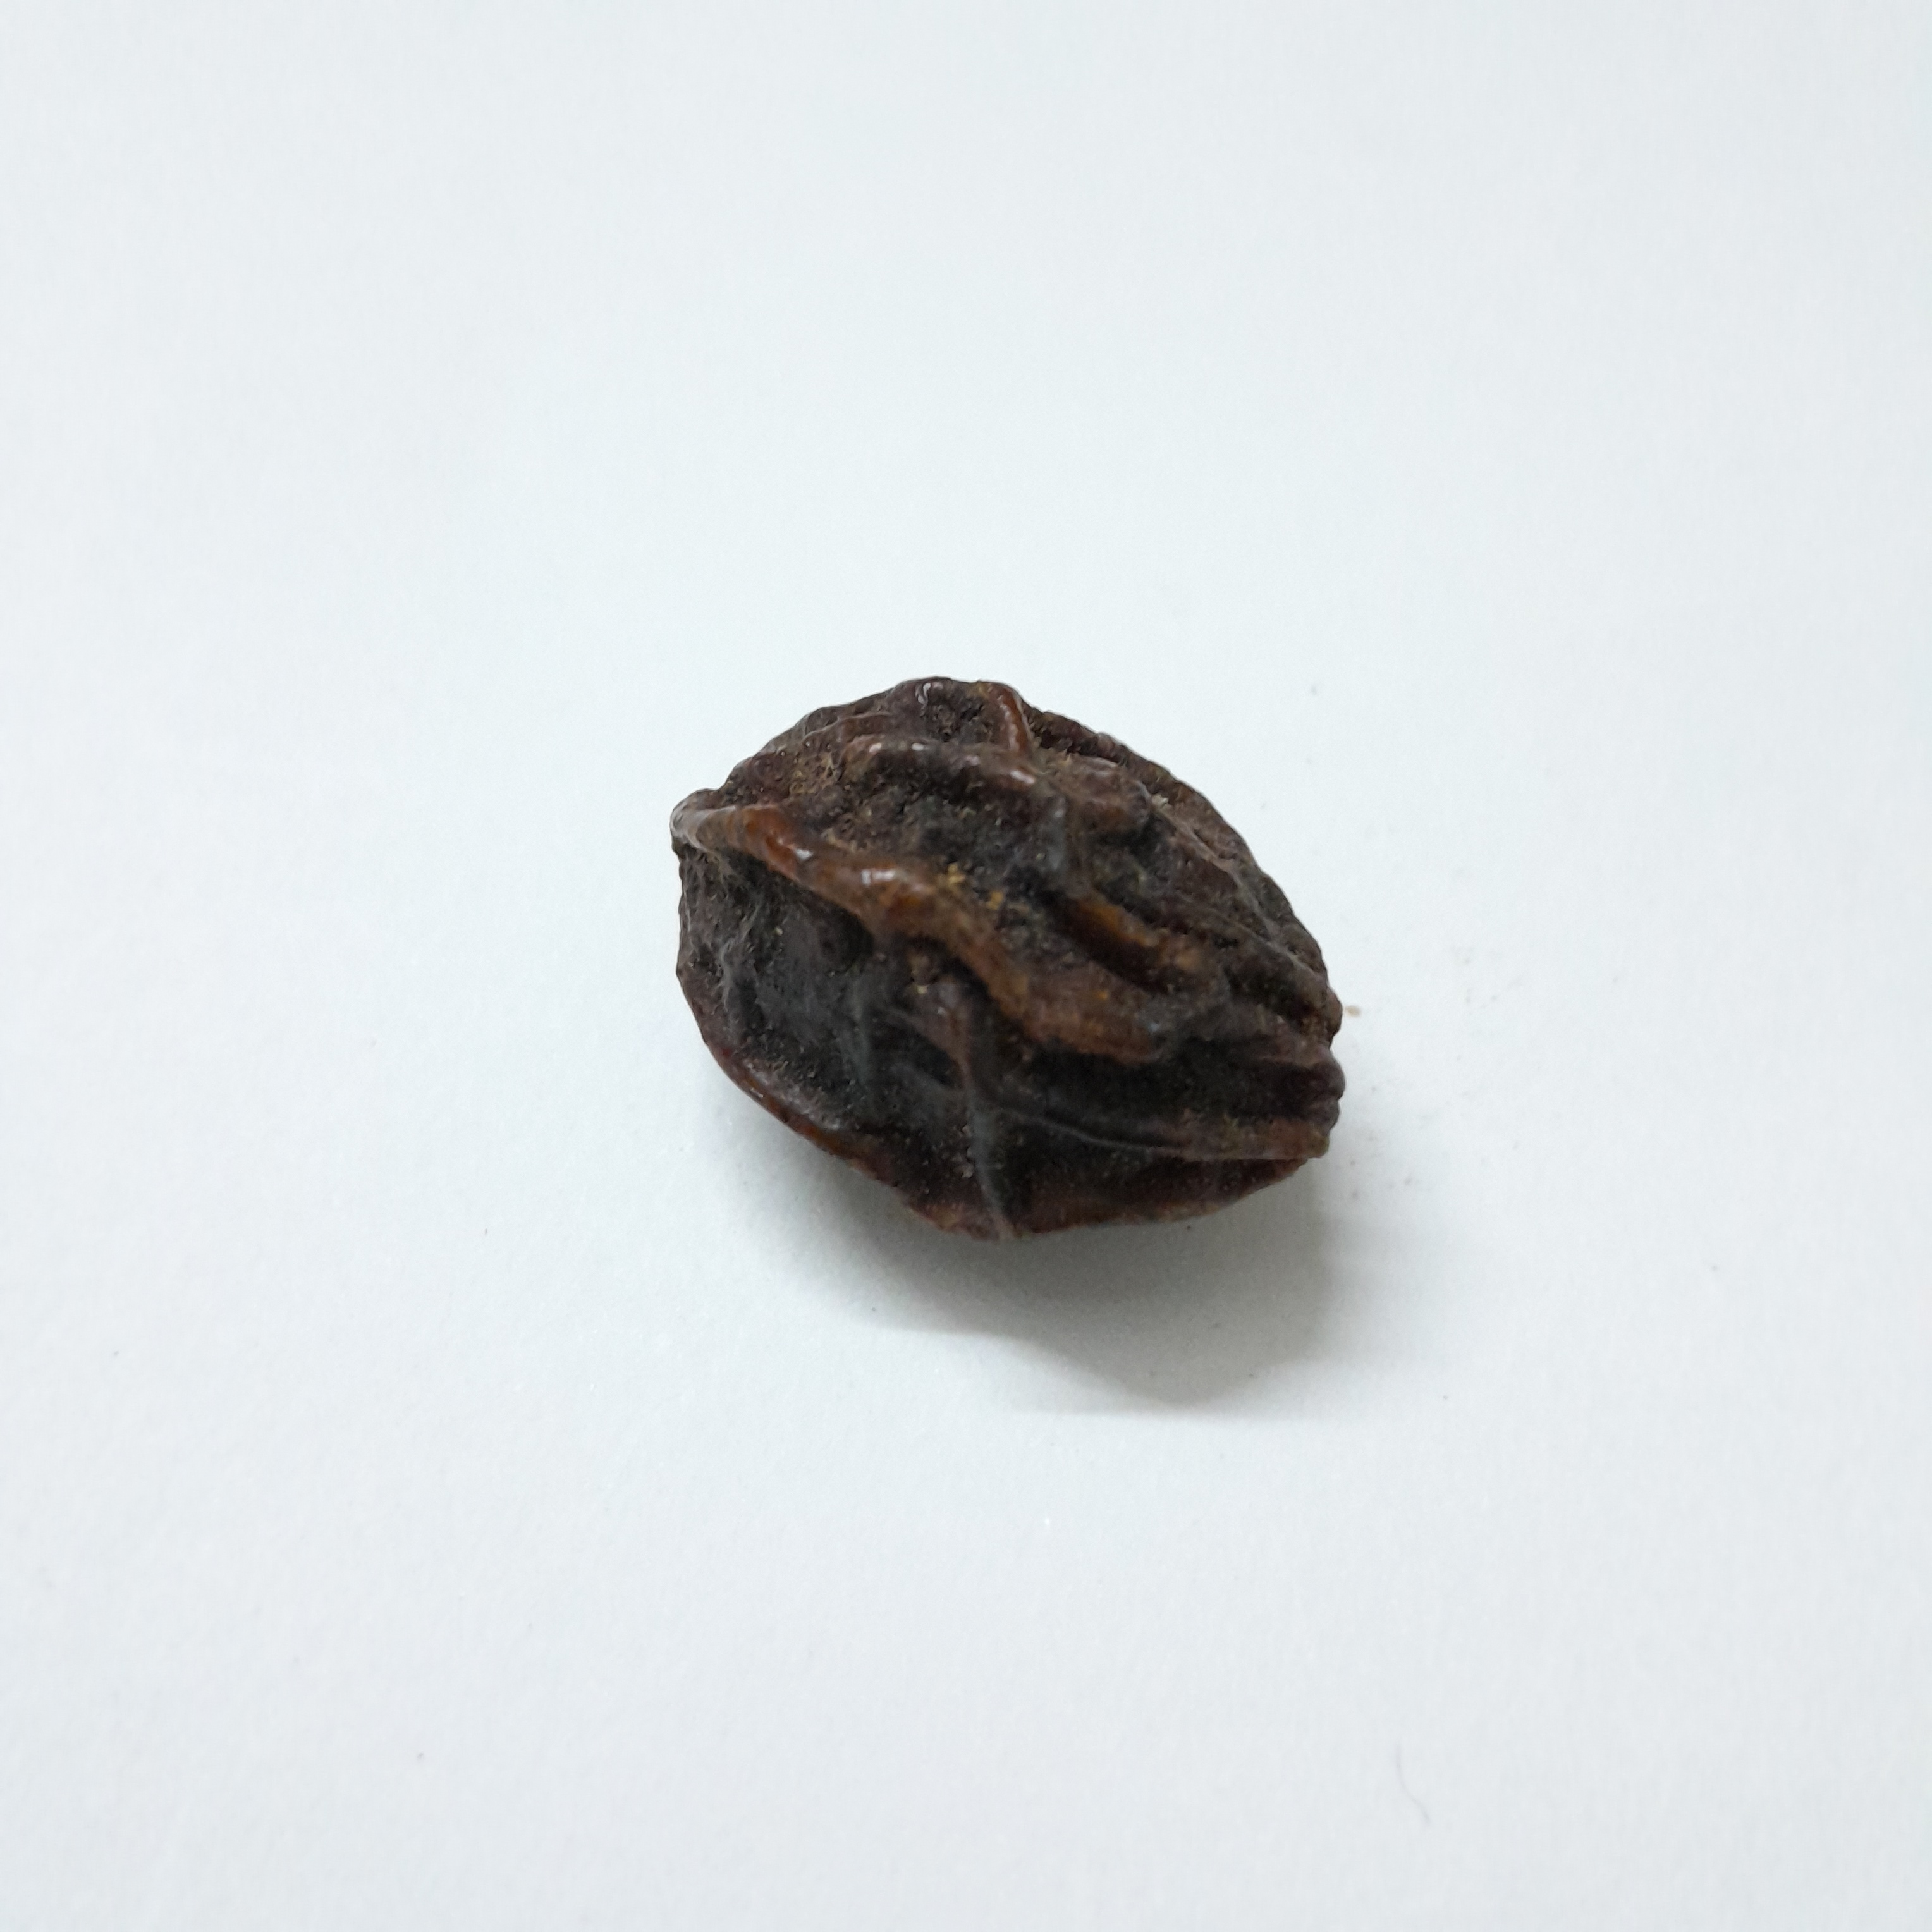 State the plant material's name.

kadukharik
